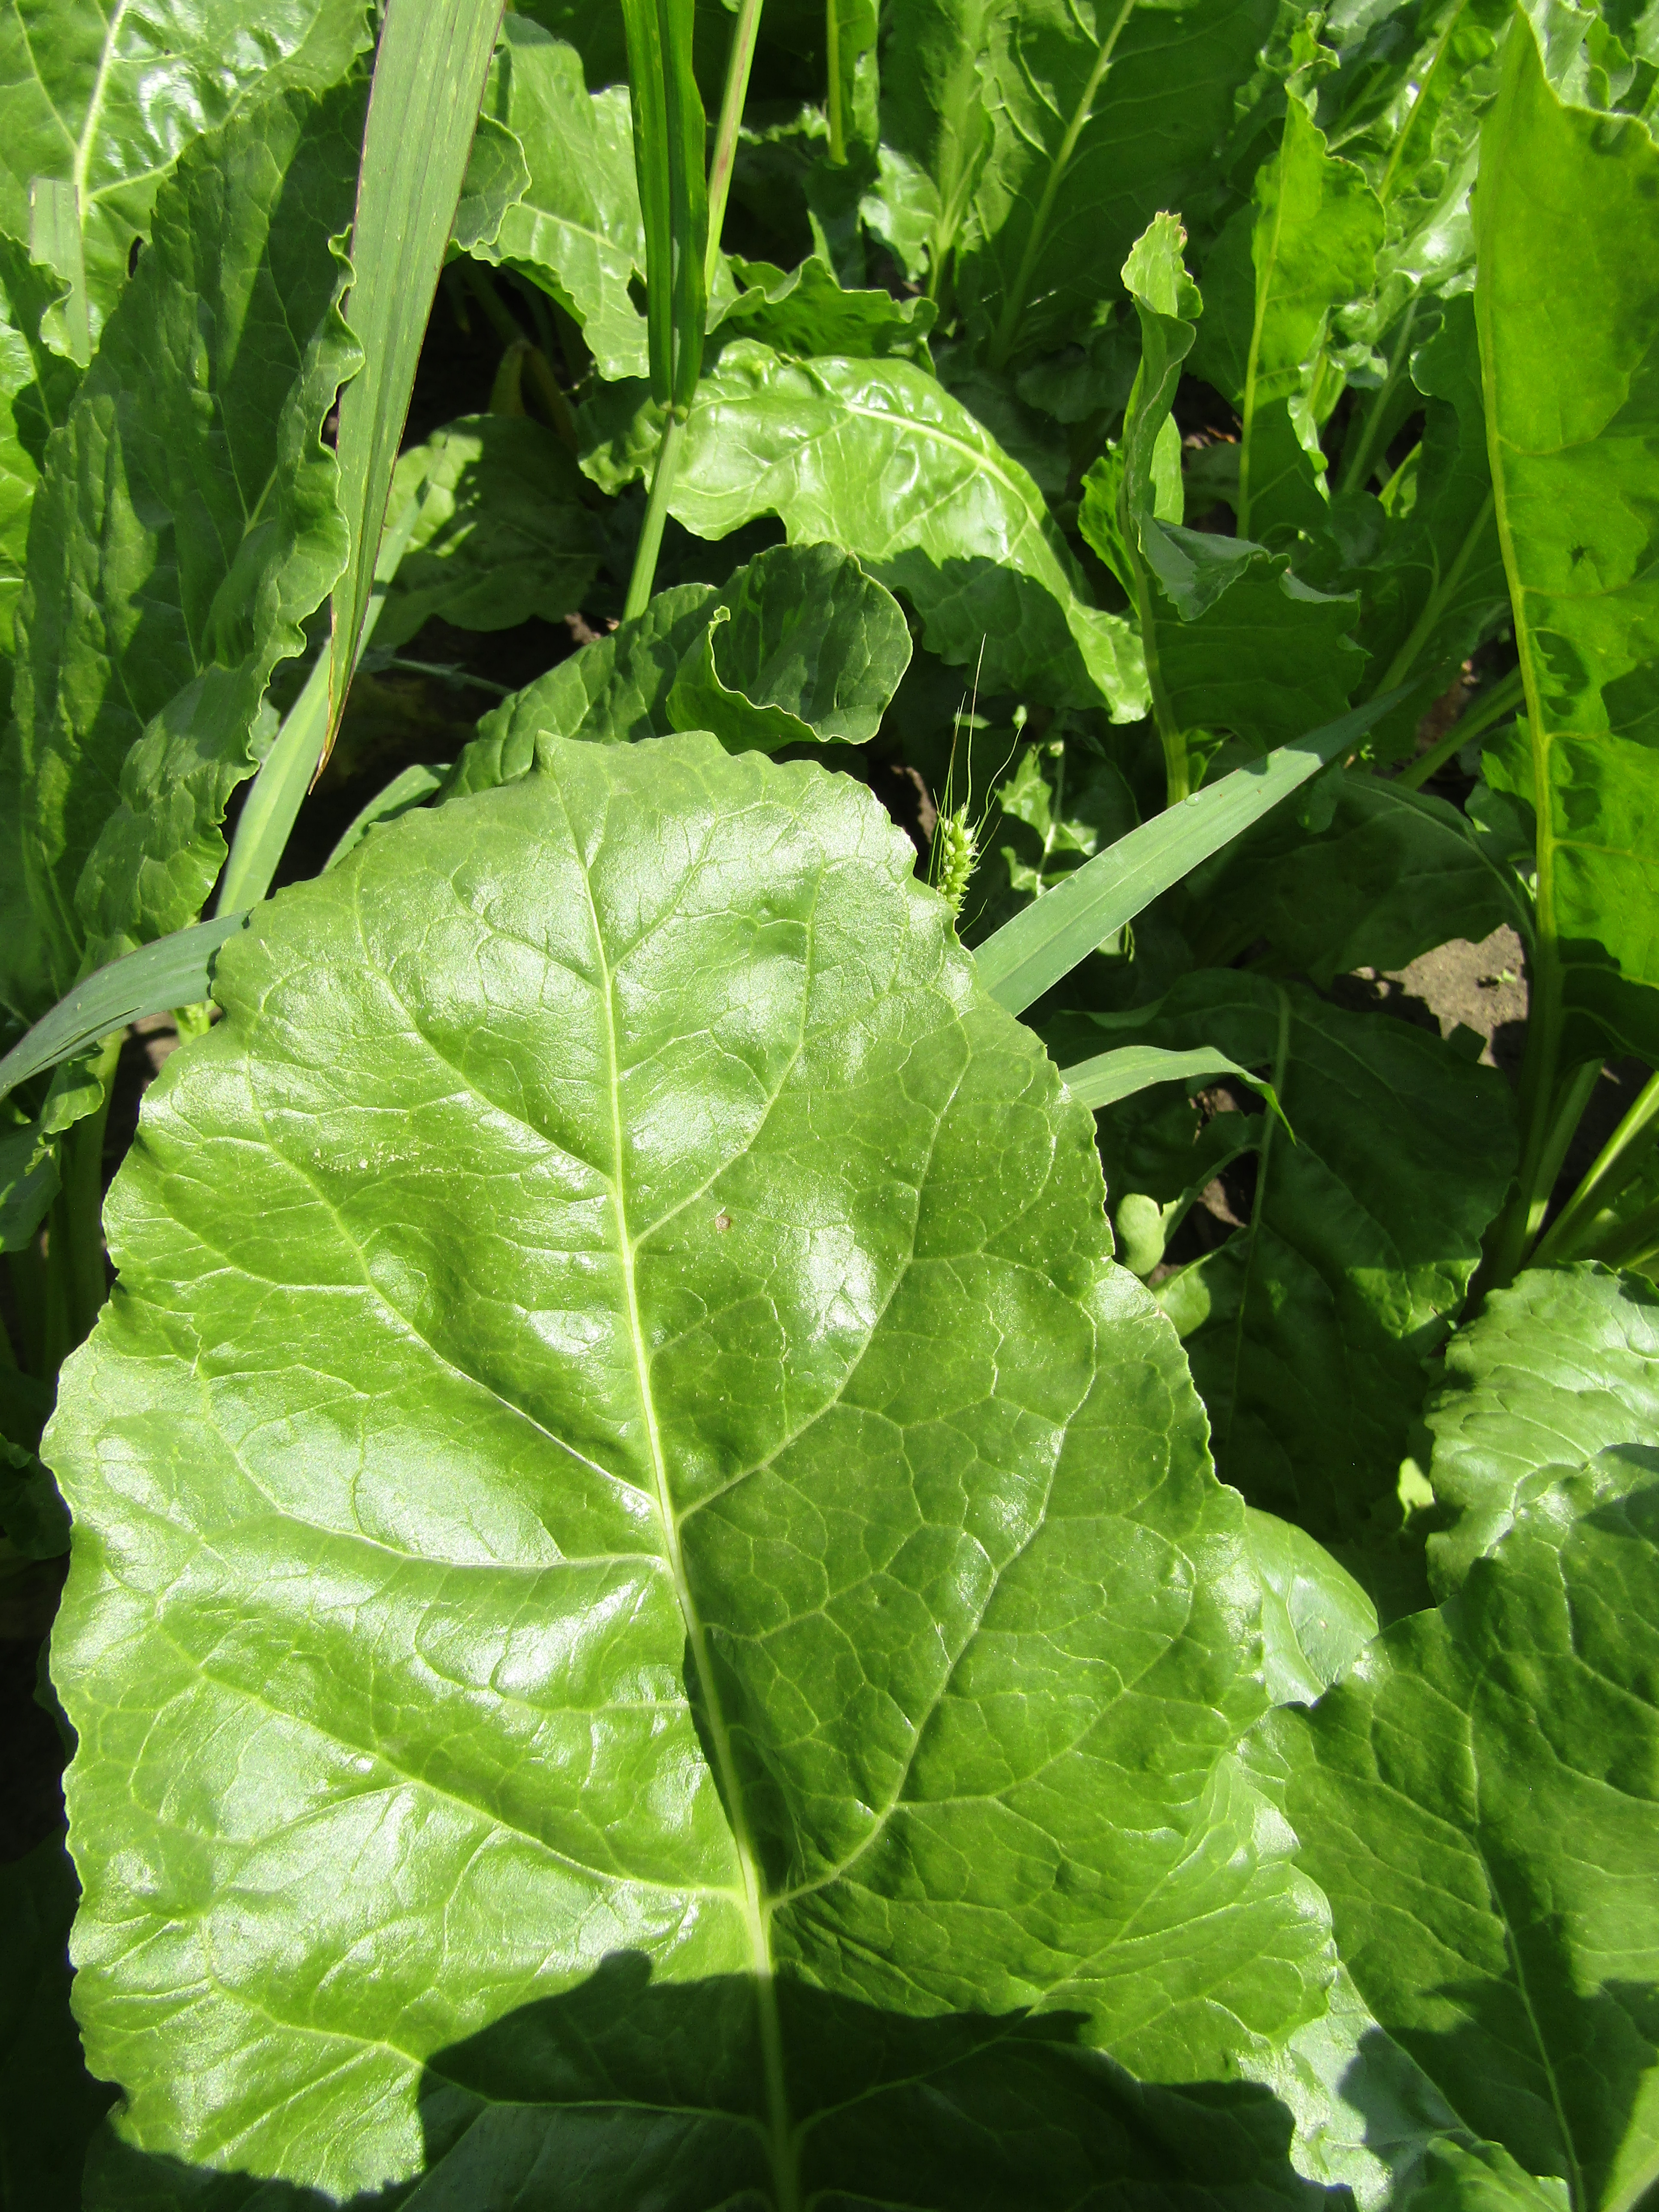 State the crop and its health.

beet, cercospora
